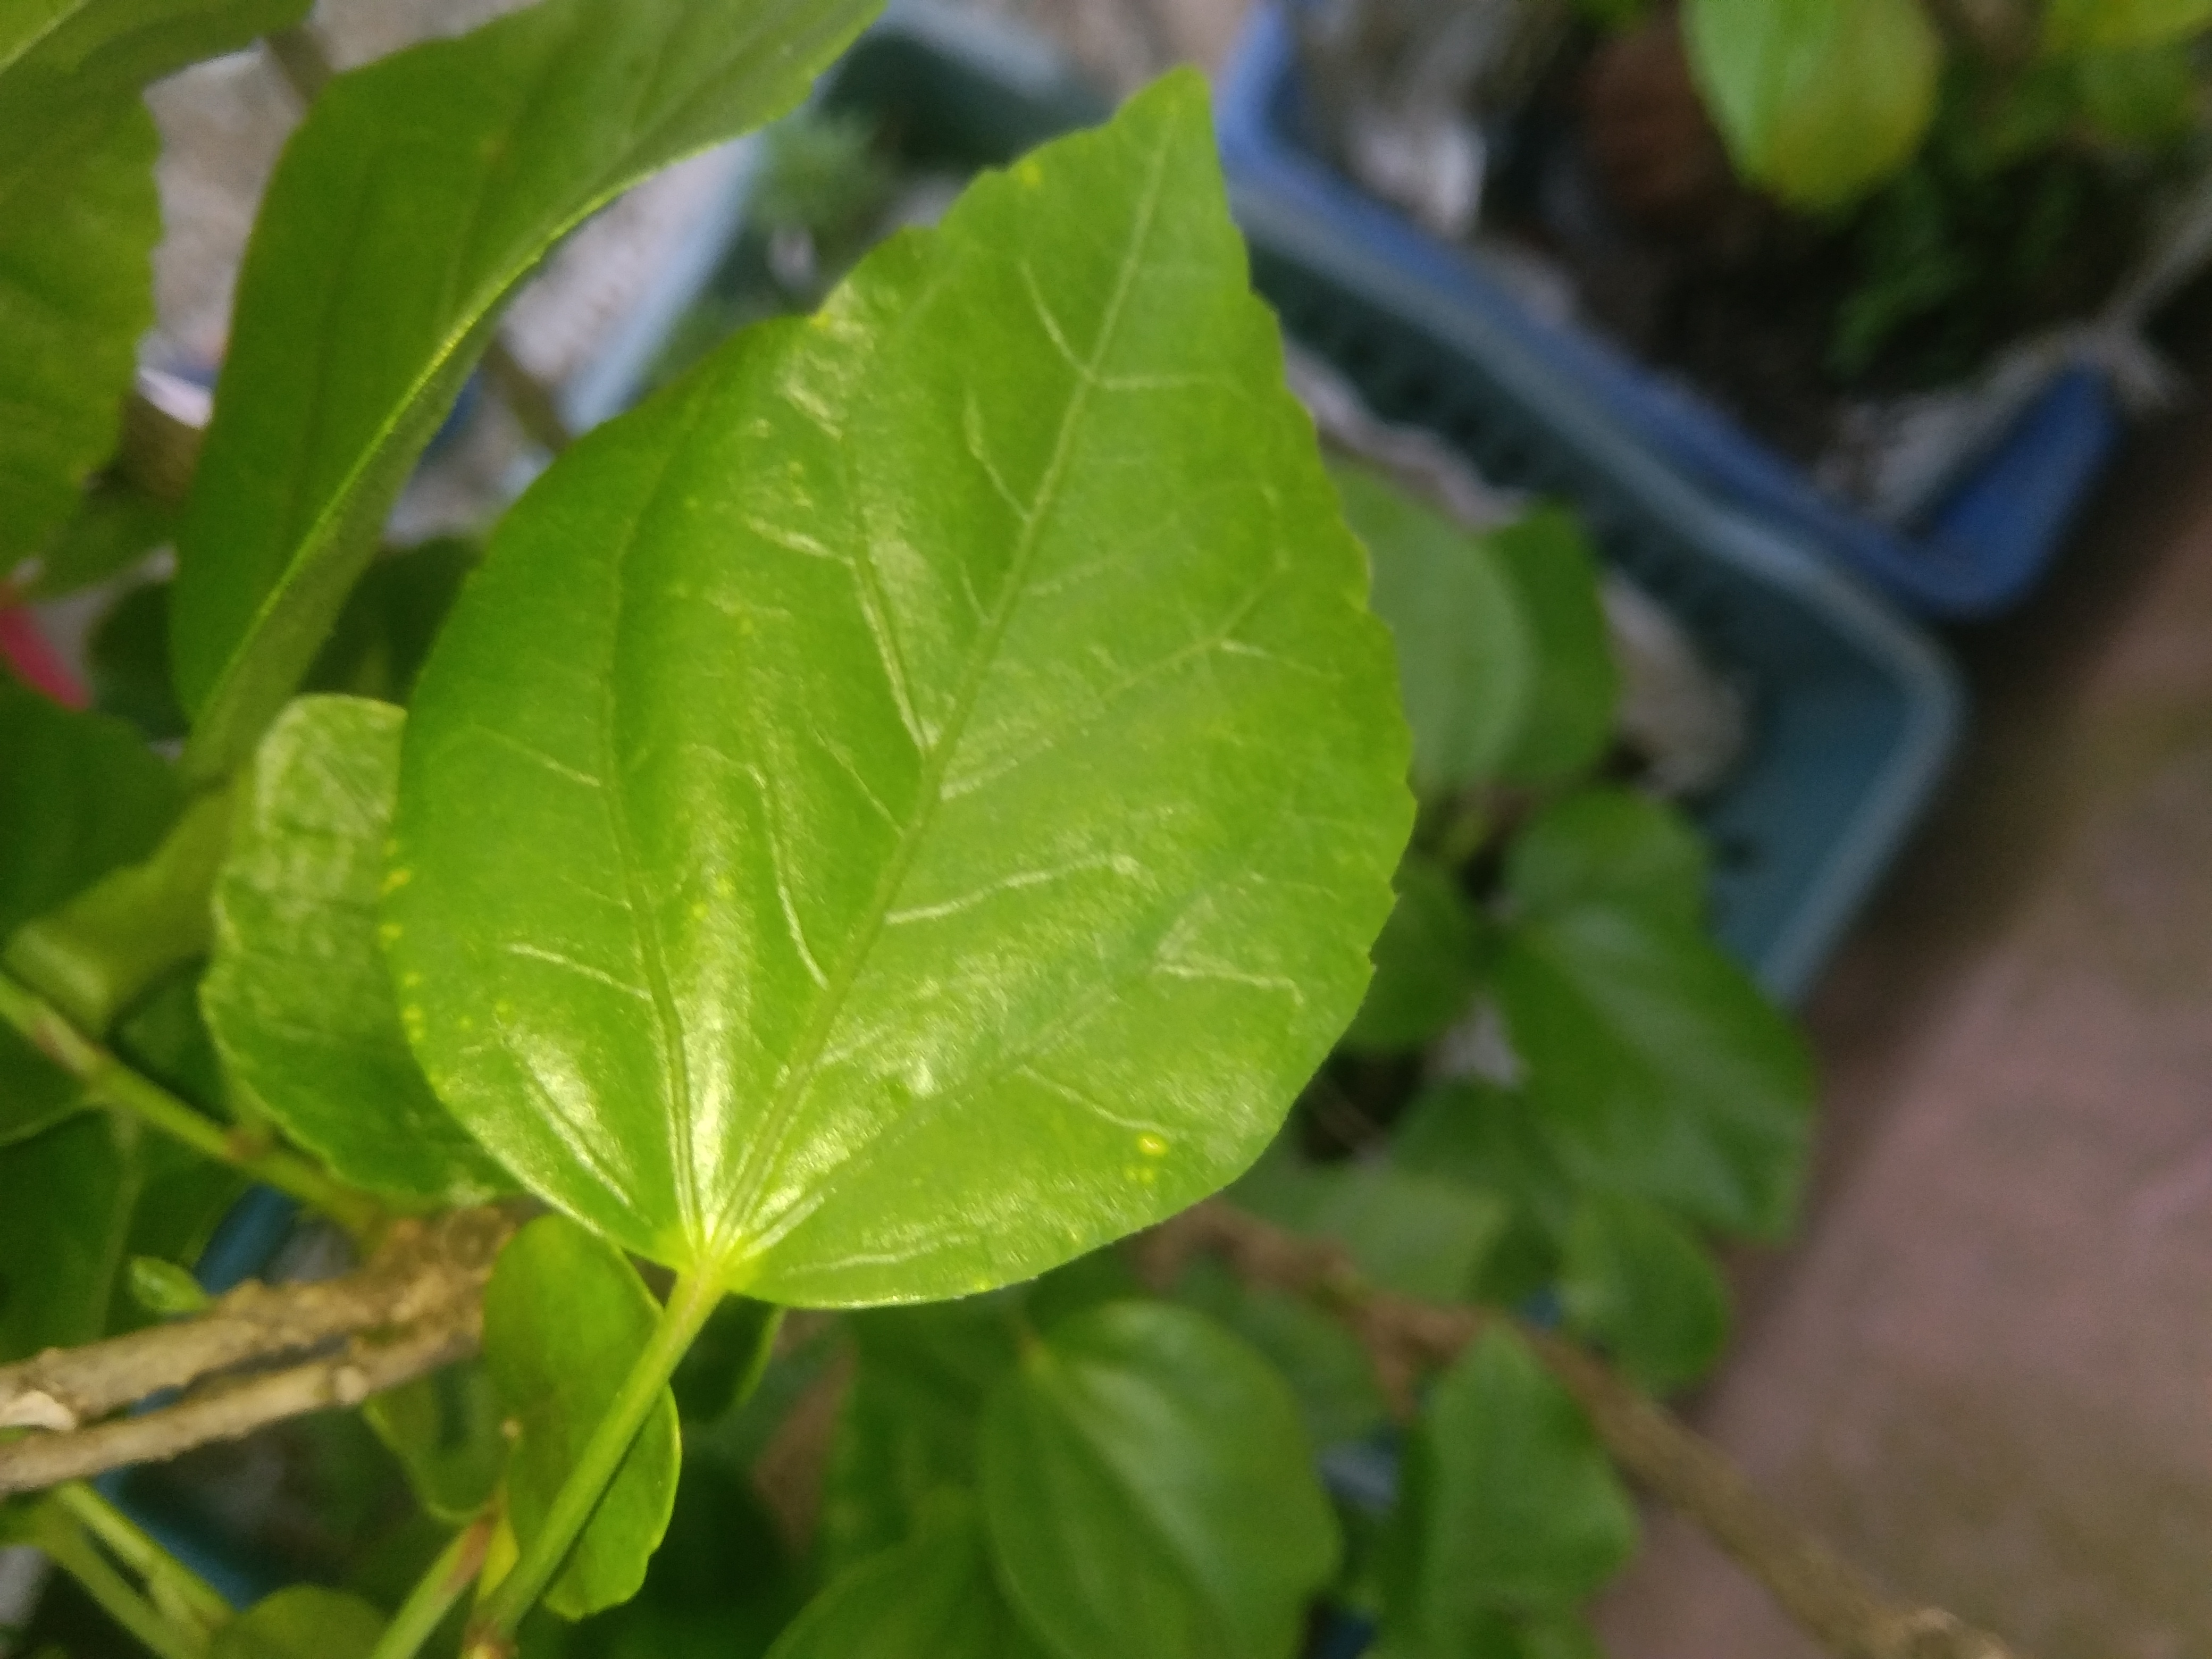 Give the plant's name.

hibiscus
